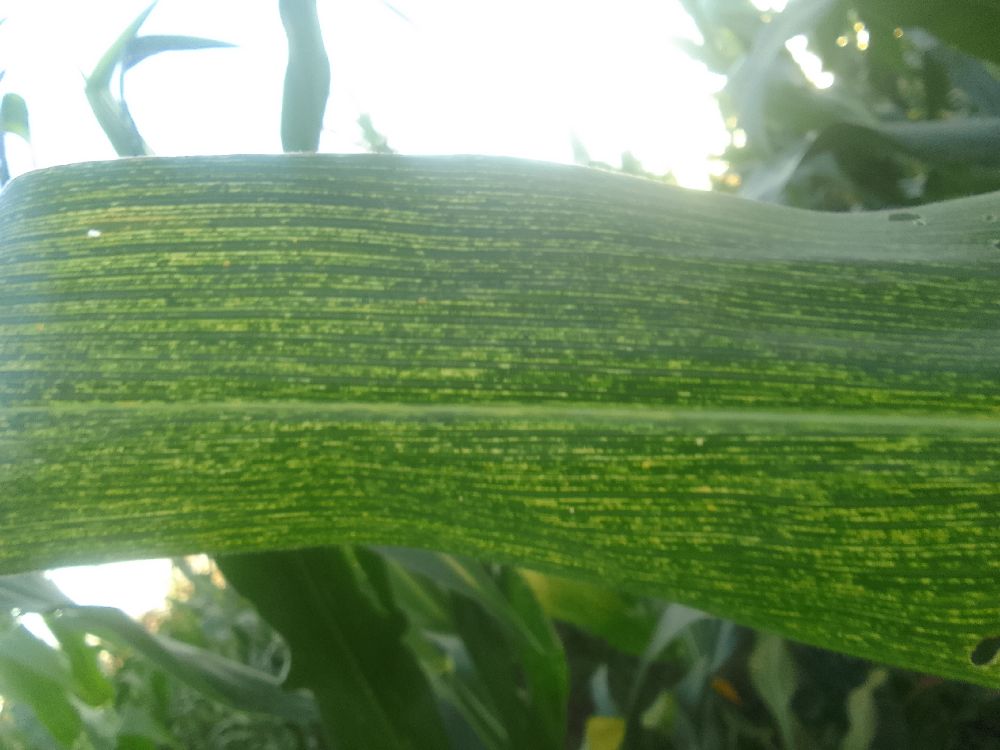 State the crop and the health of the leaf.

maize, maize streak virus
